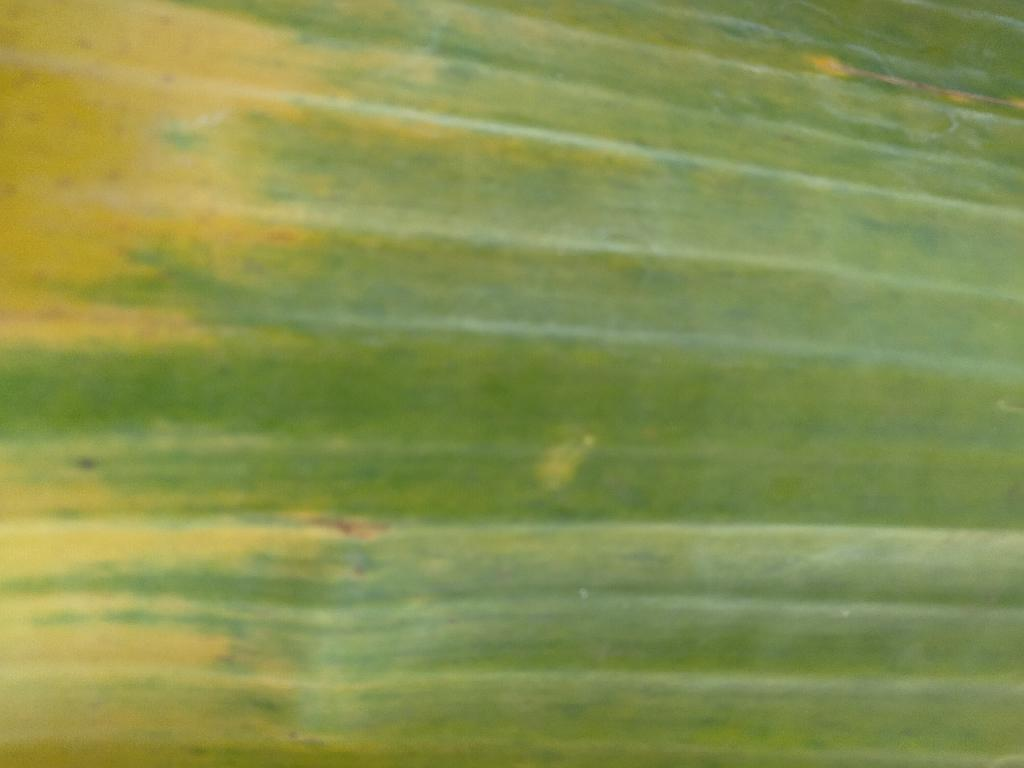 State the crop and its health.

banana, fusarium wilt race 1
